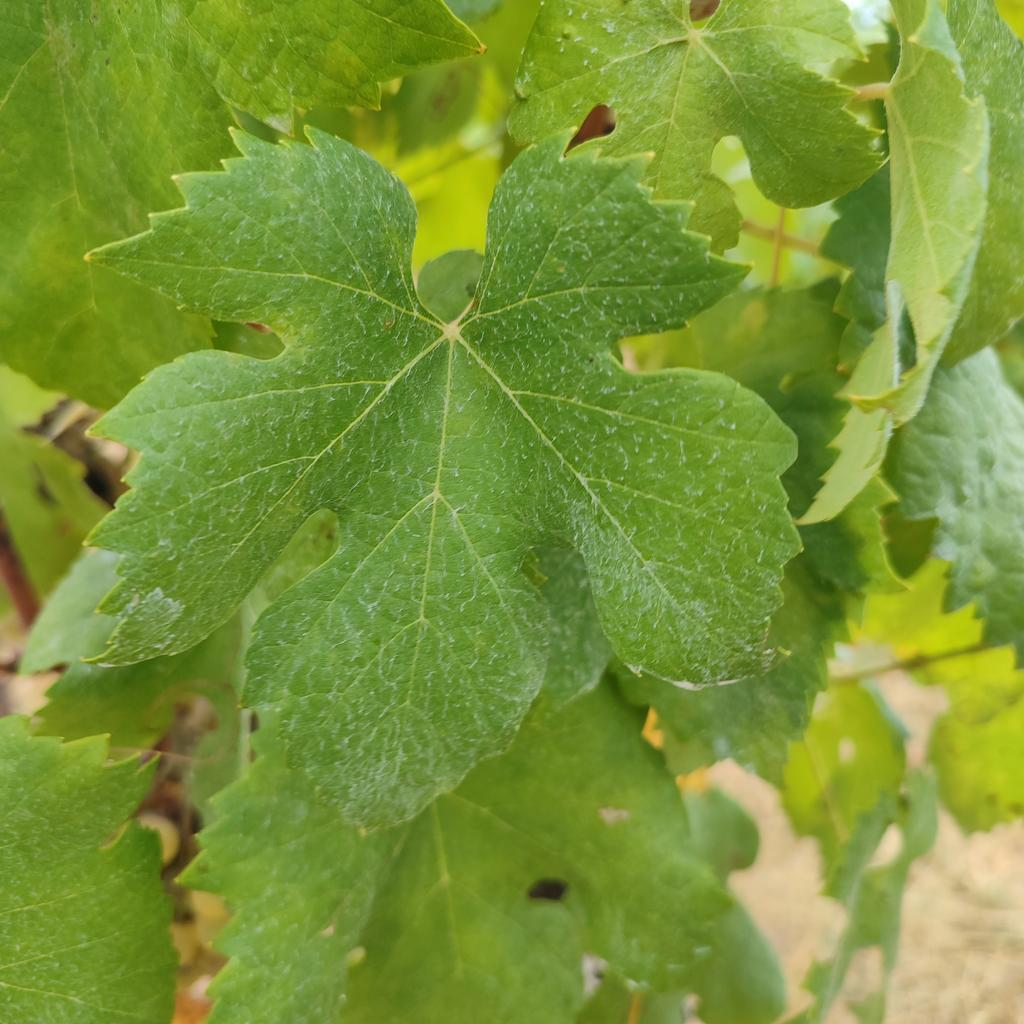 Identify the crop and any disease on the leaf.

grapevine, healthy
